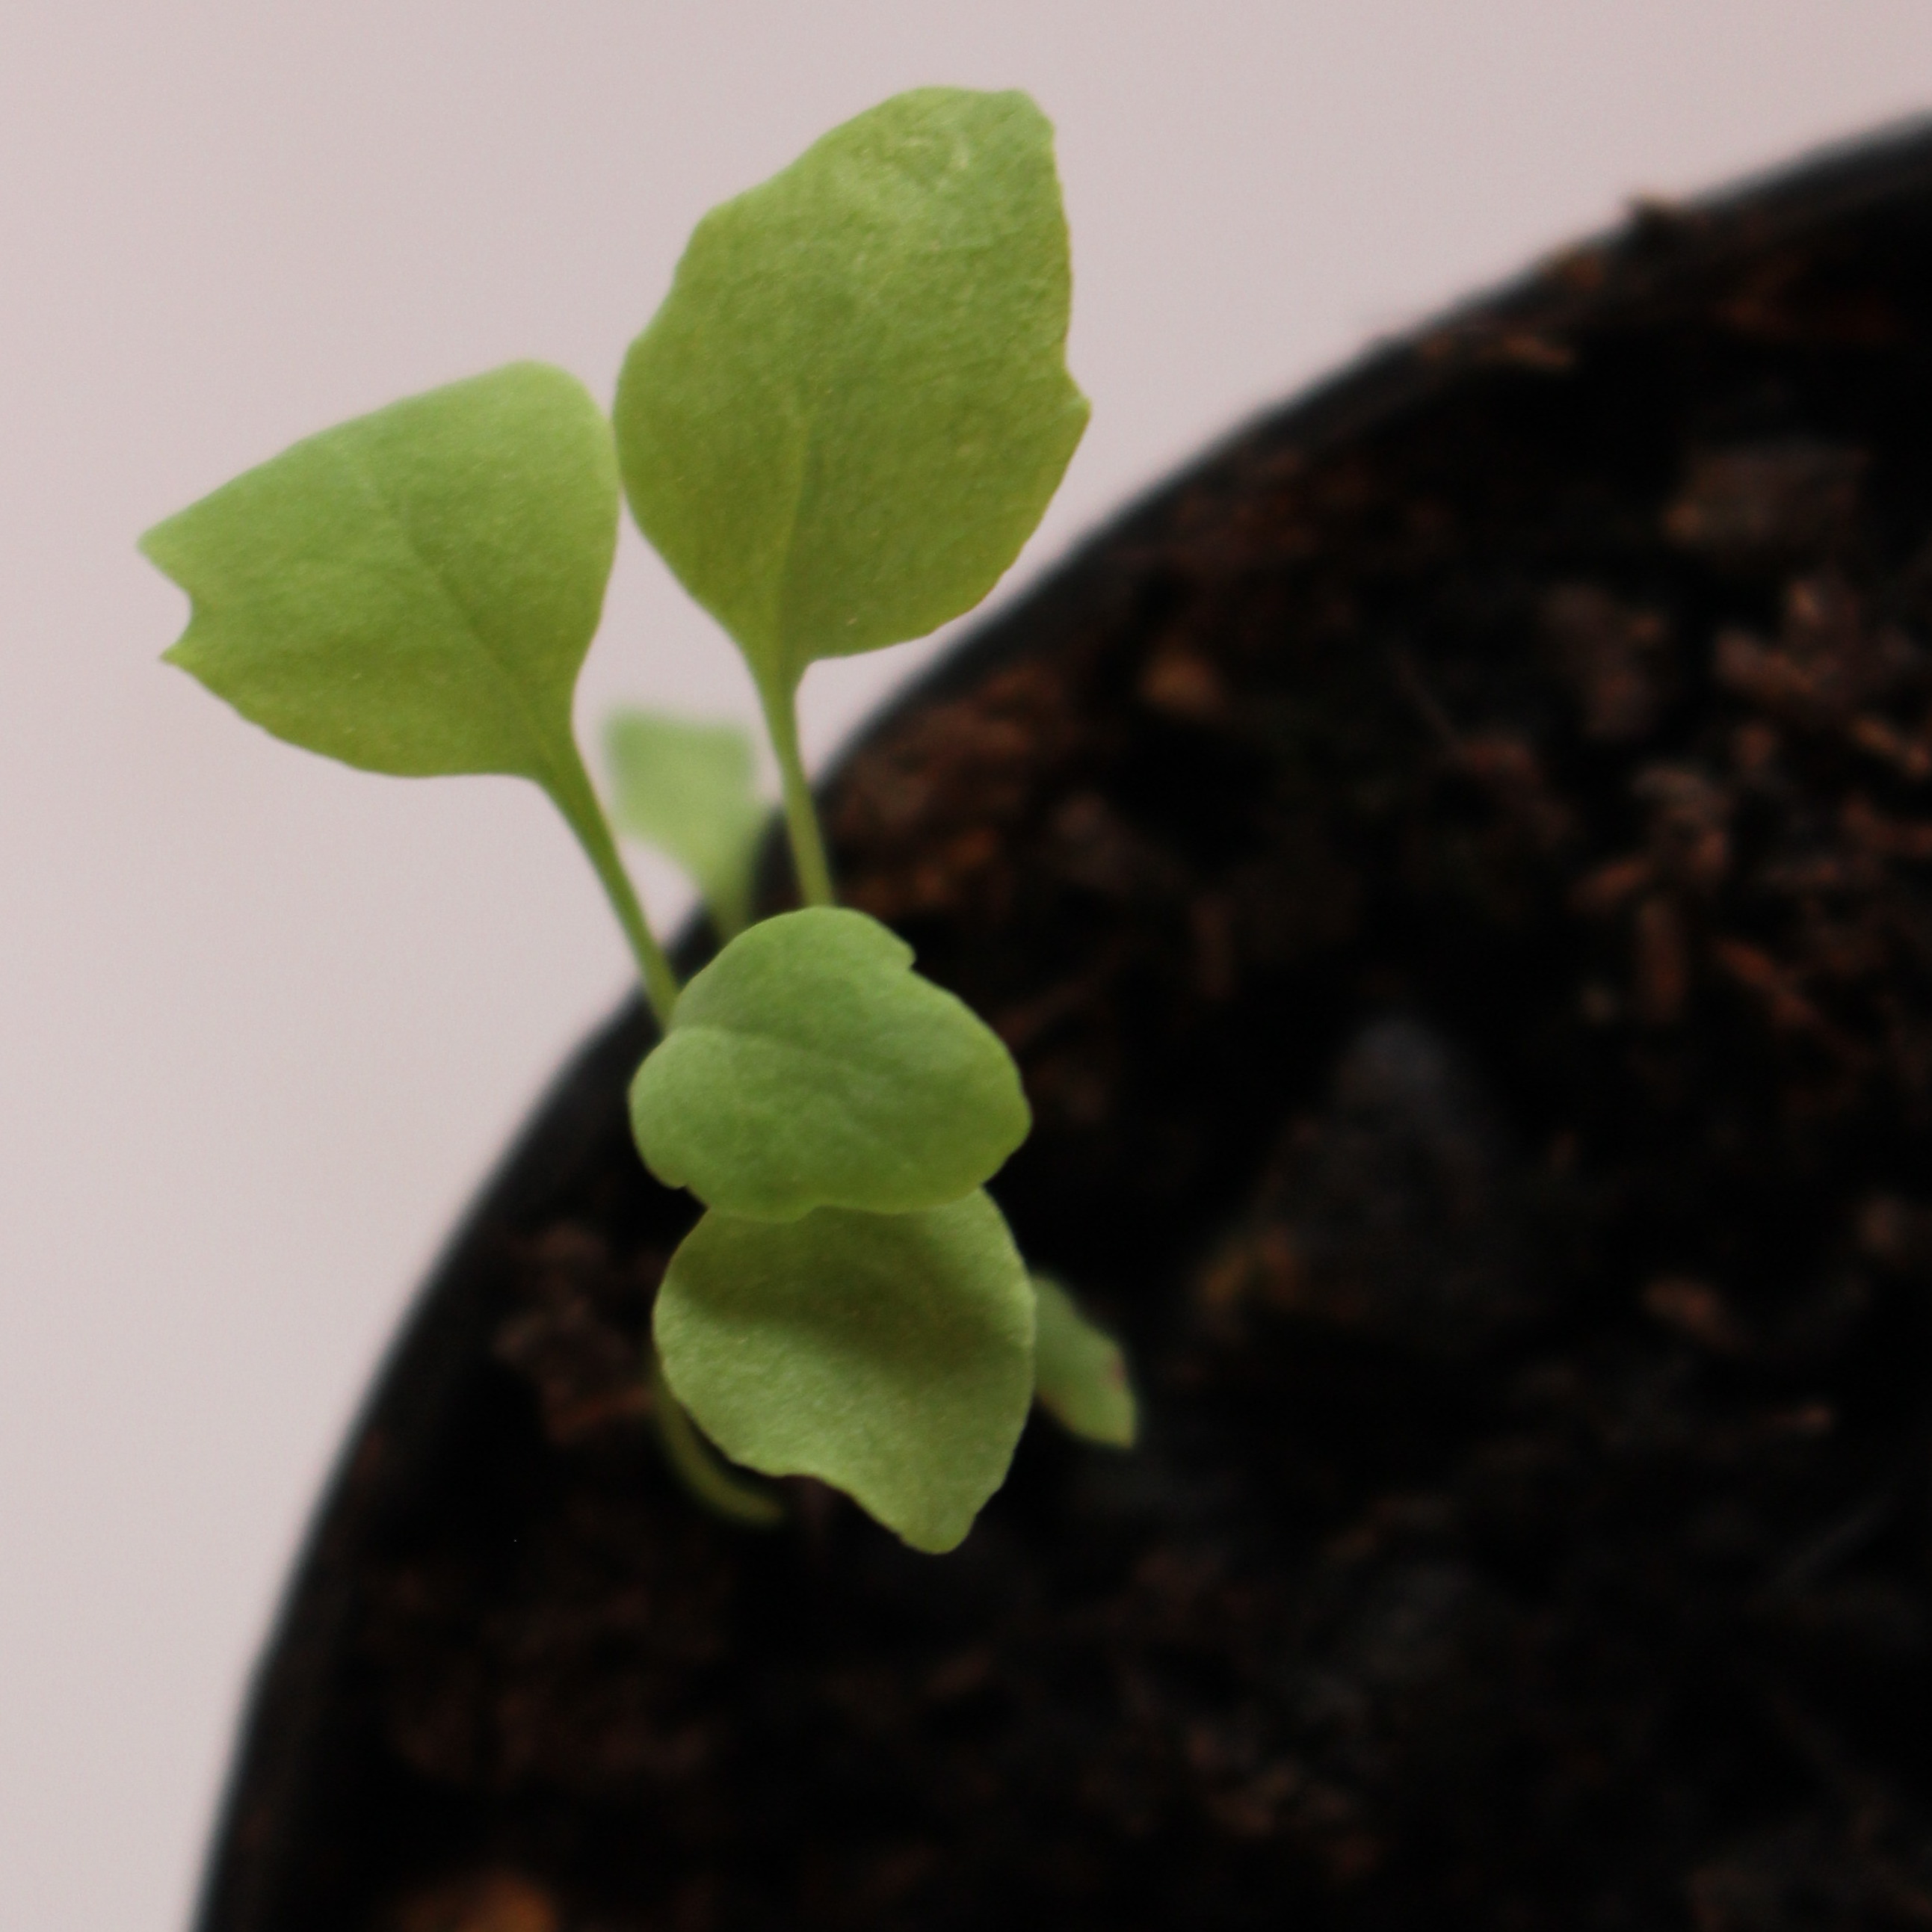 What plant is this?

Papaver rhoeas
